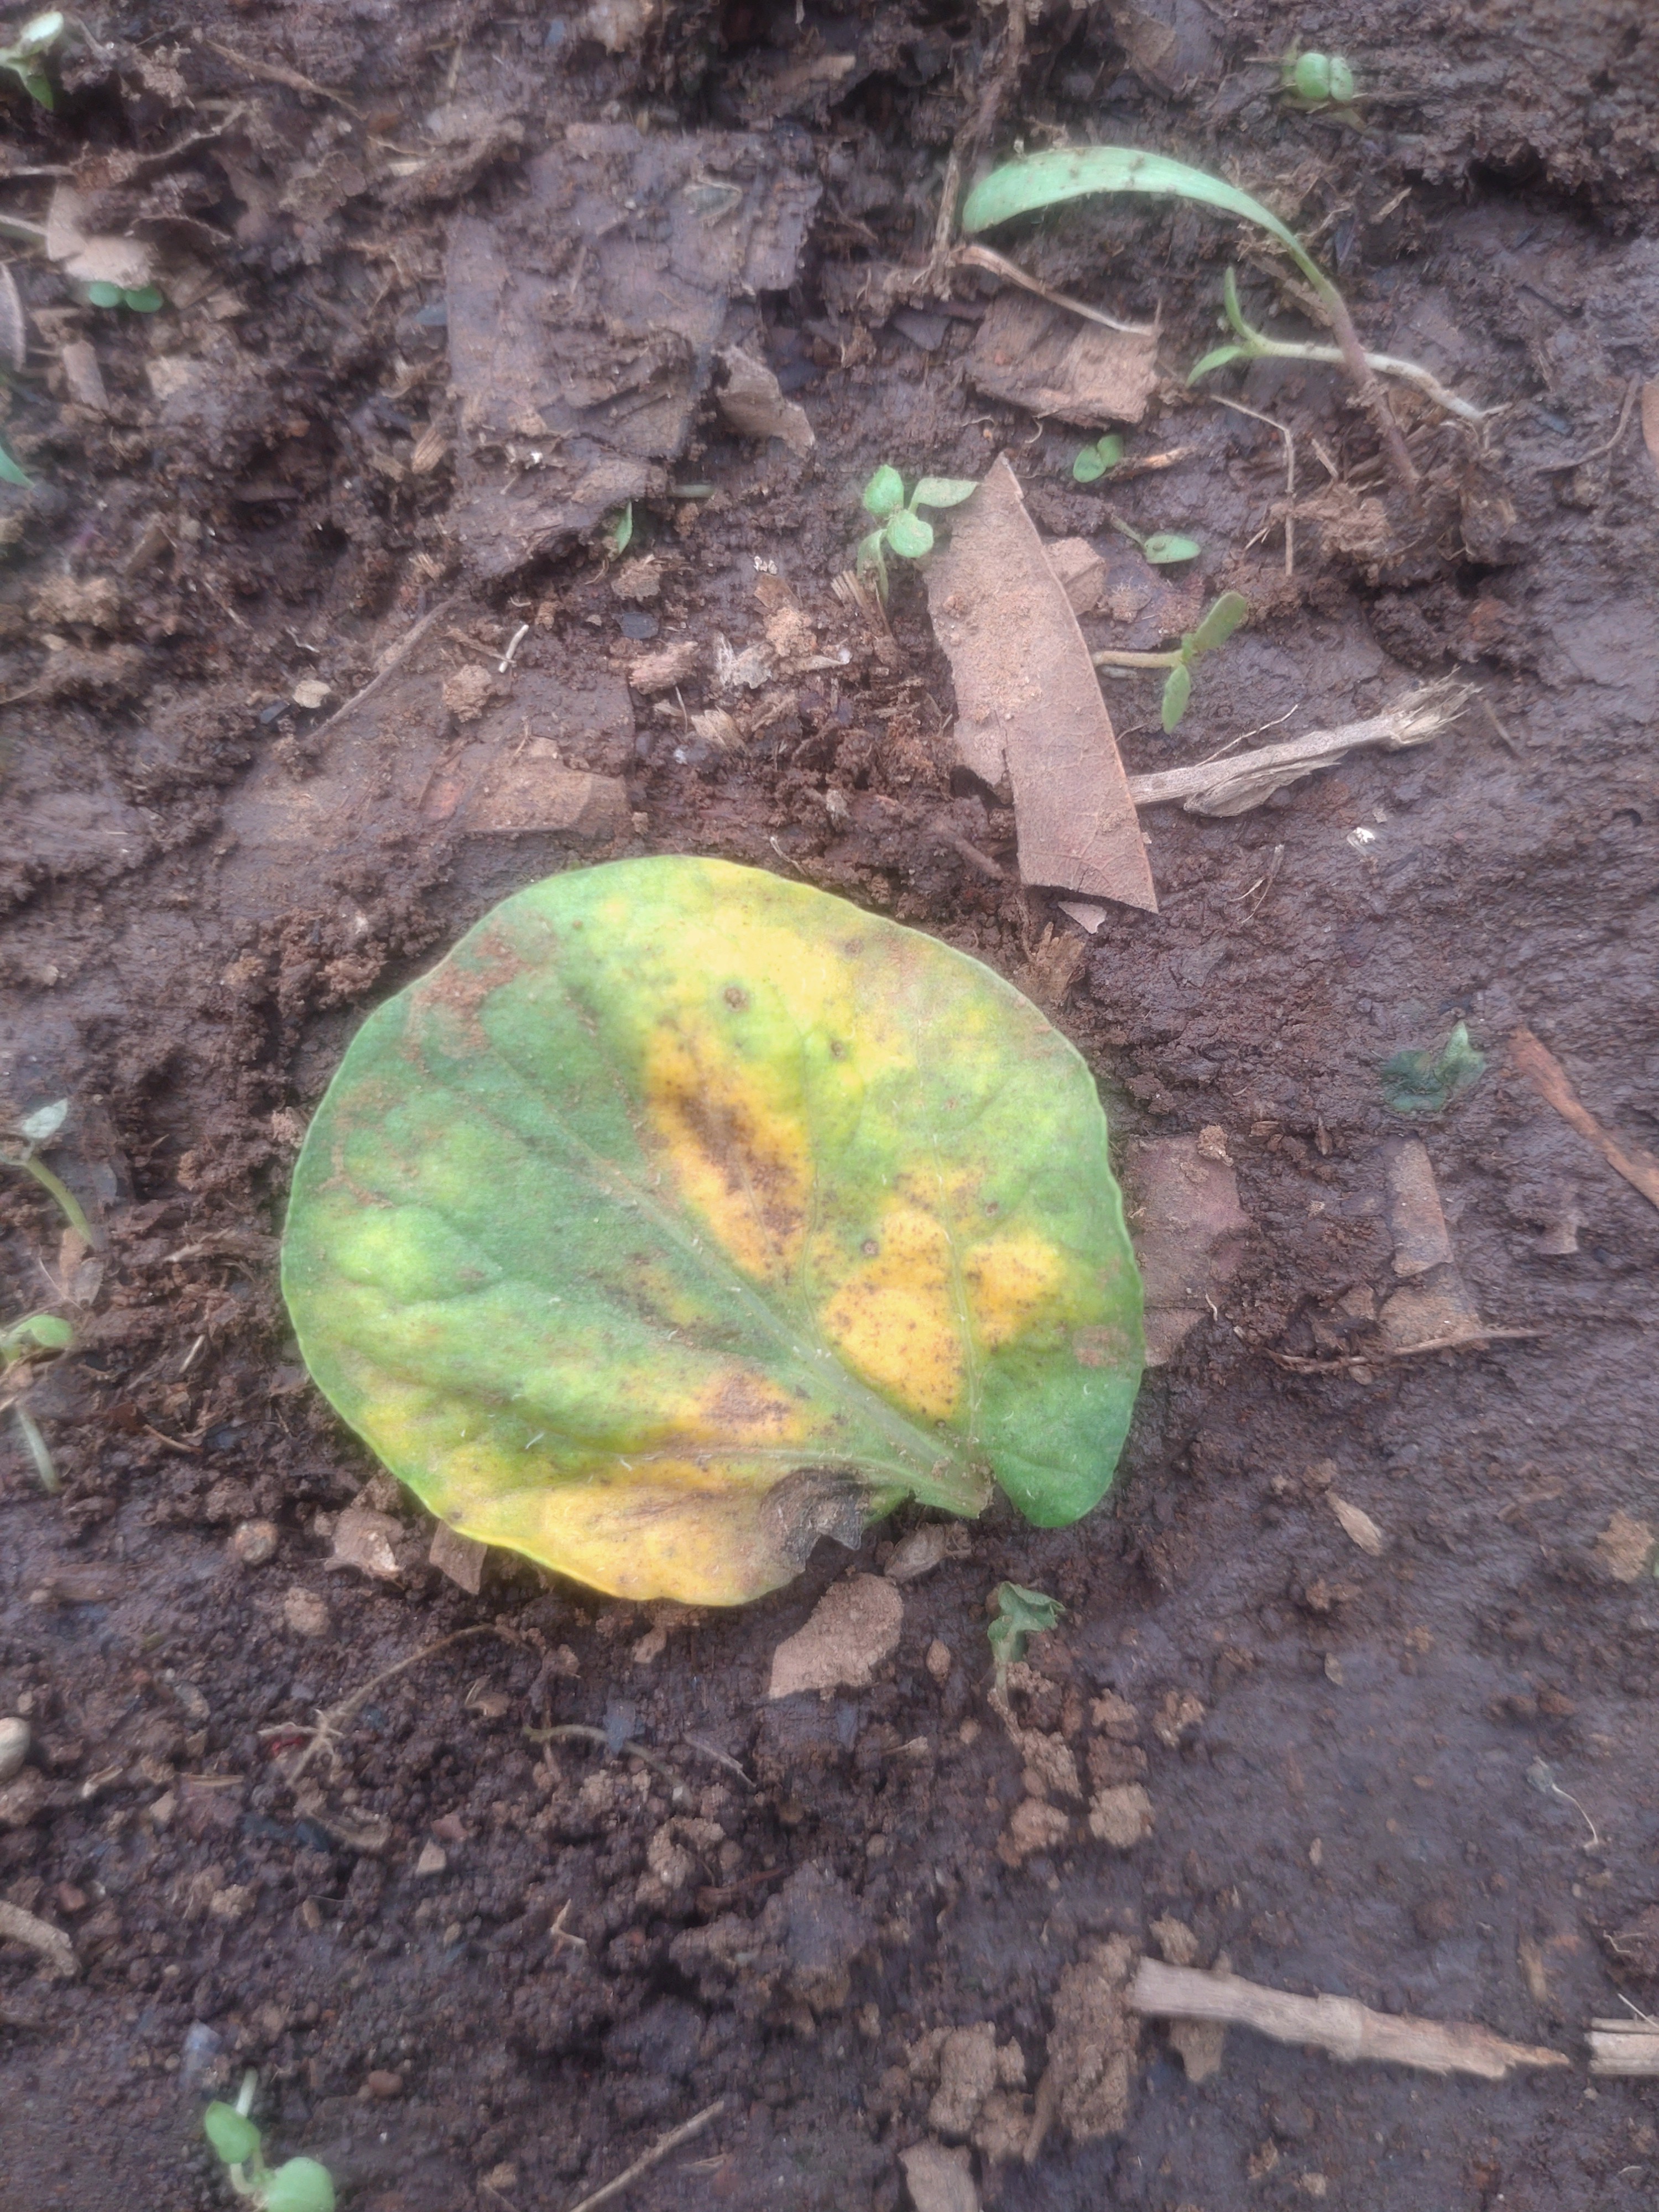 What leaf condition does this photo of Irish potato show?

late blight
